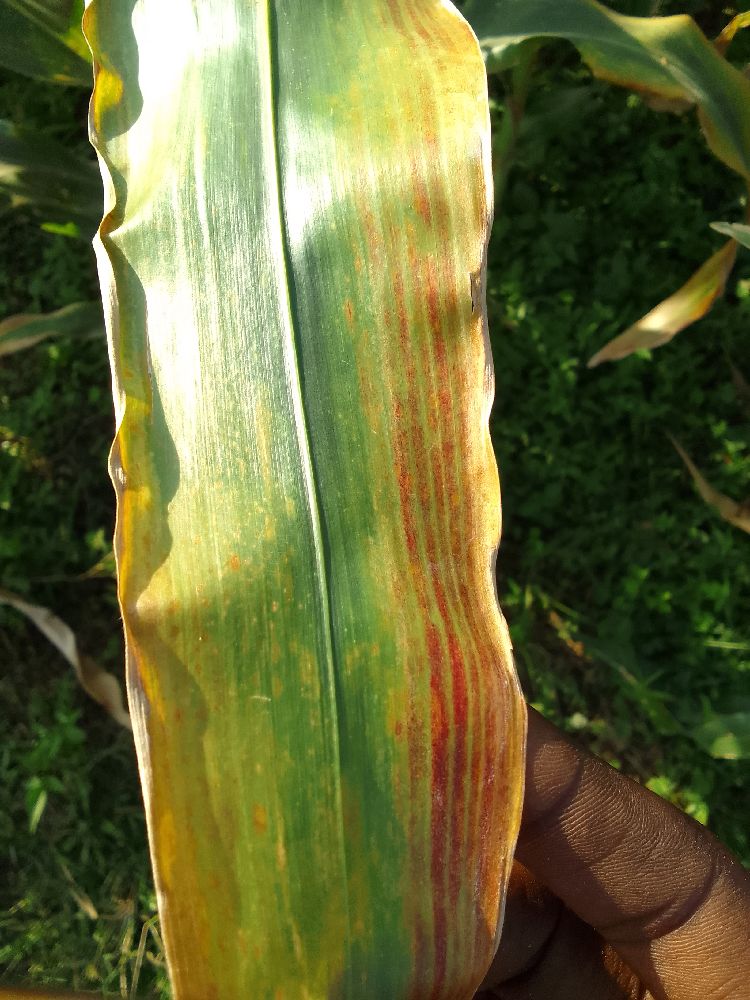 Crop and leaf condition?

maize, maize lethal necrosis
